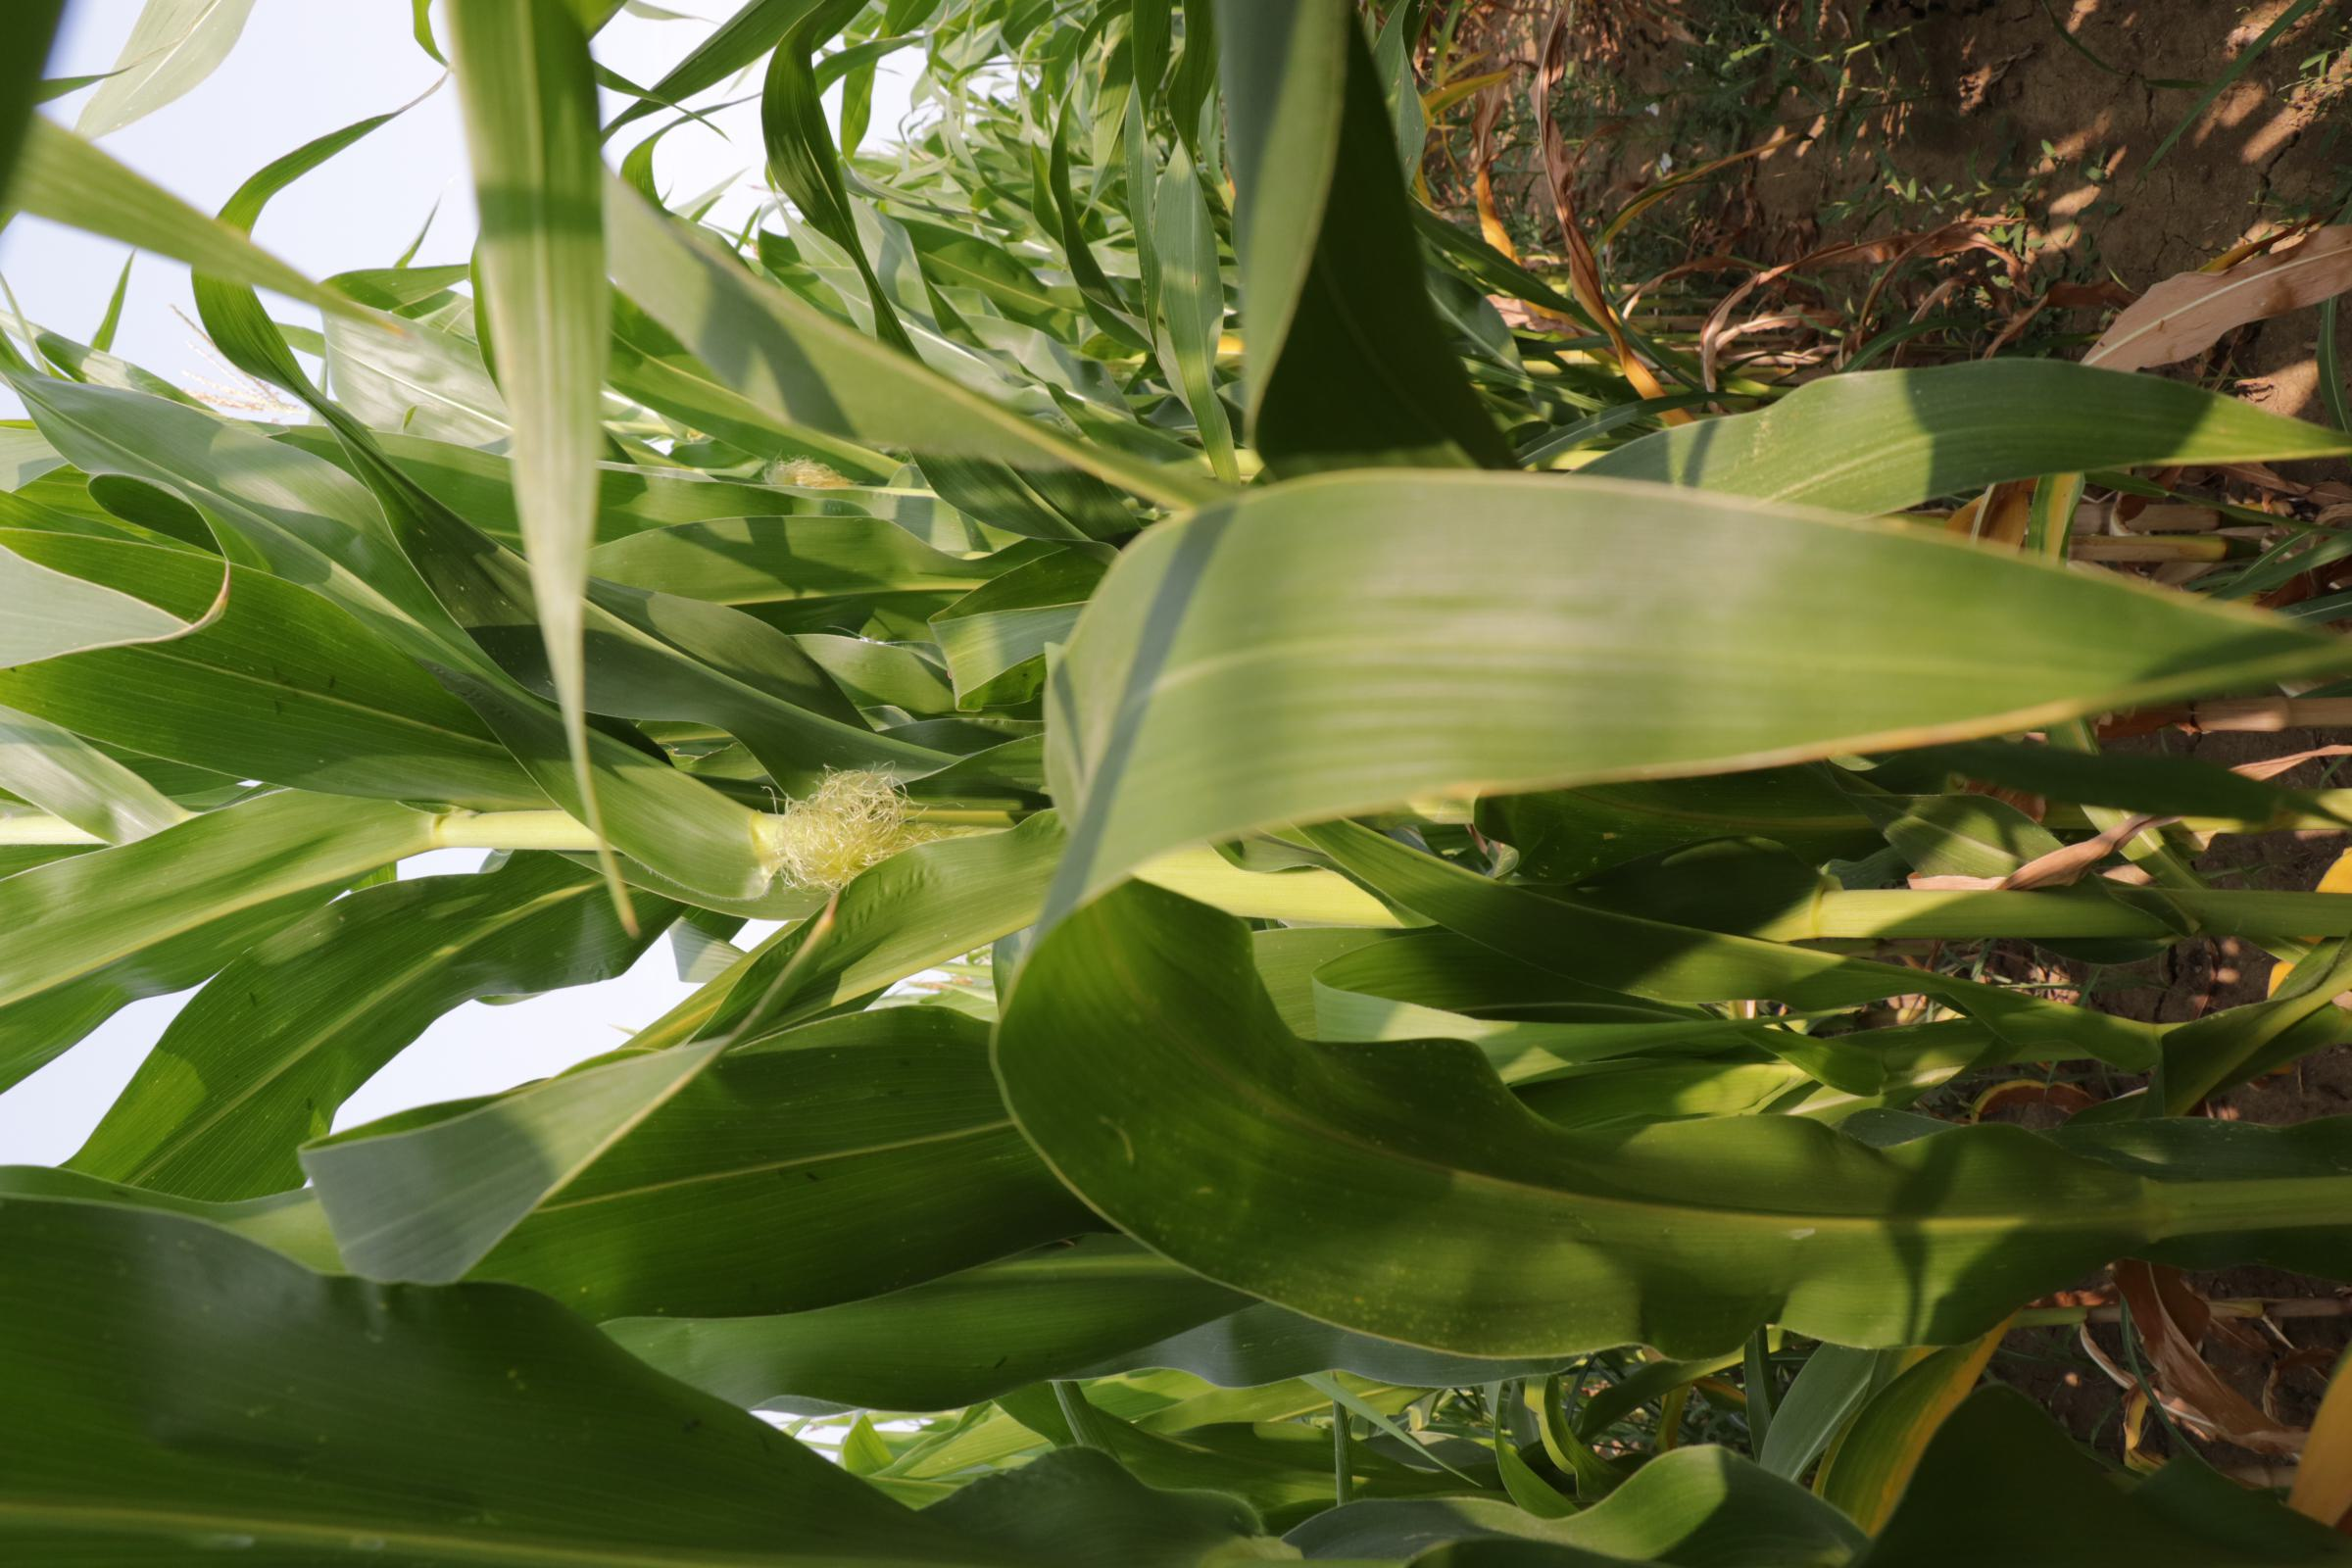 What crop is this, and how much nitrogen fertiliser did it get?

maize, reduced nitrogen fertilisation
